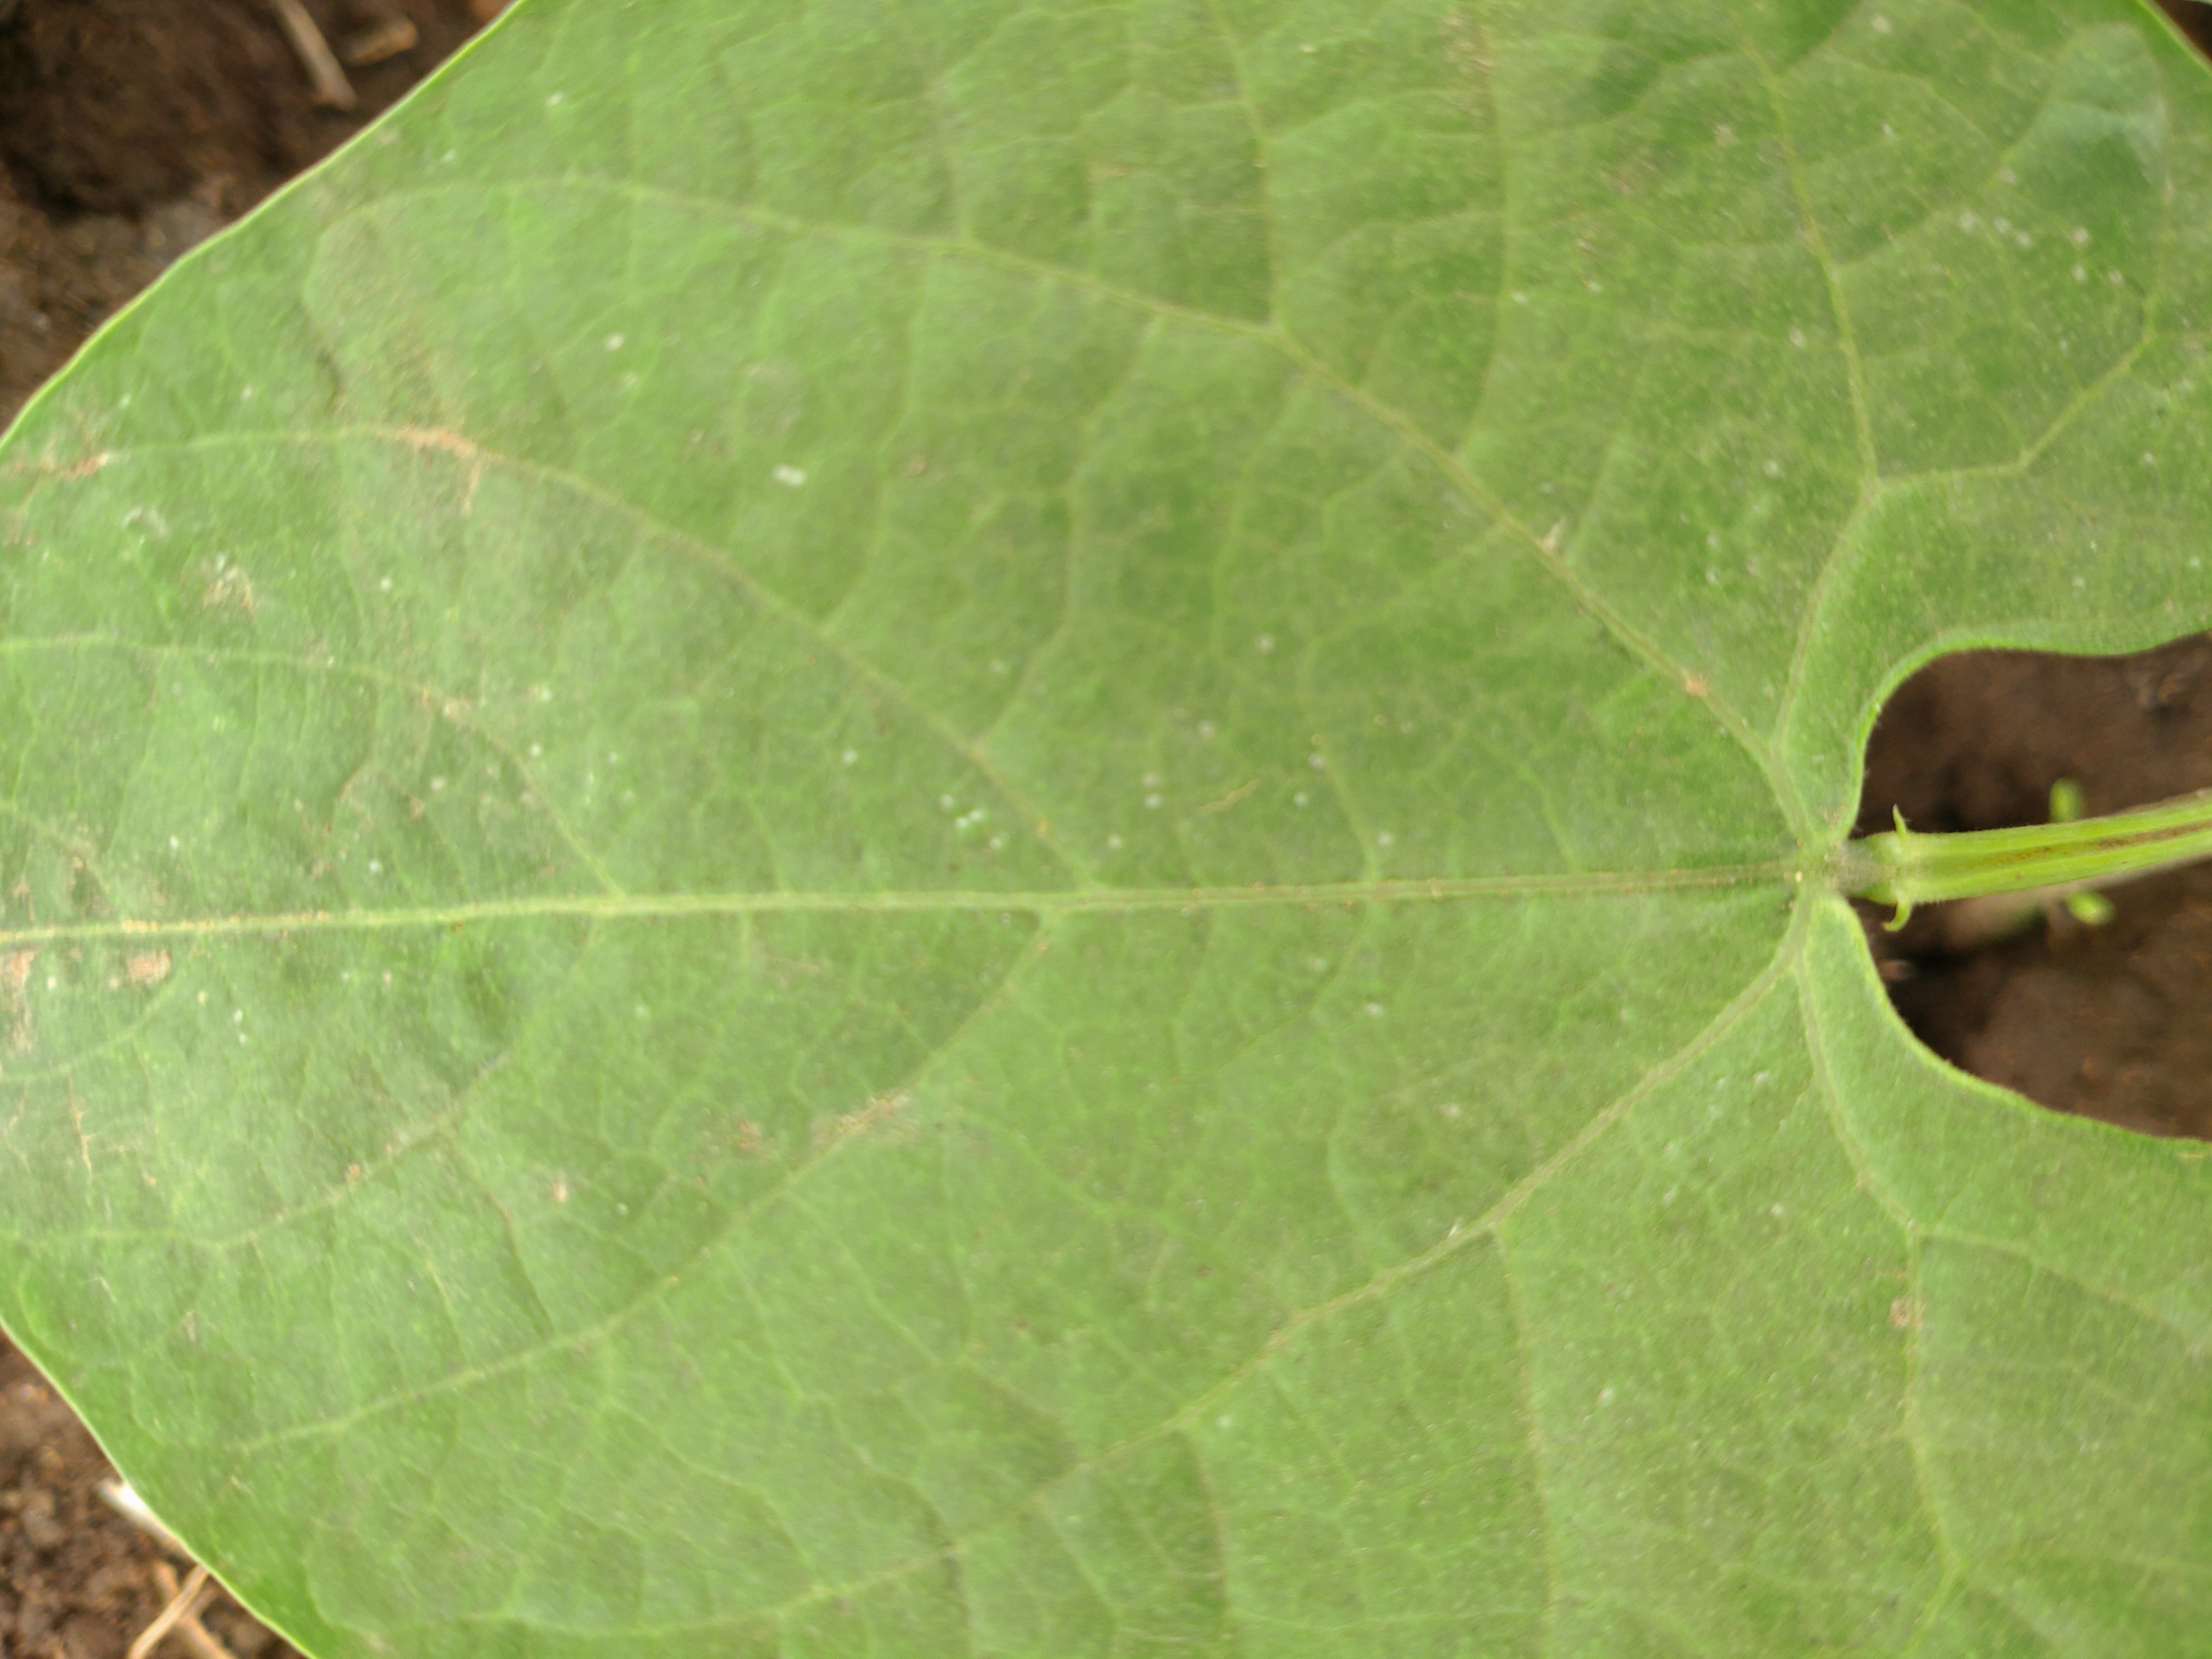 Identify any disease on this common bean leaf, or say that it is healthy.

healthy
